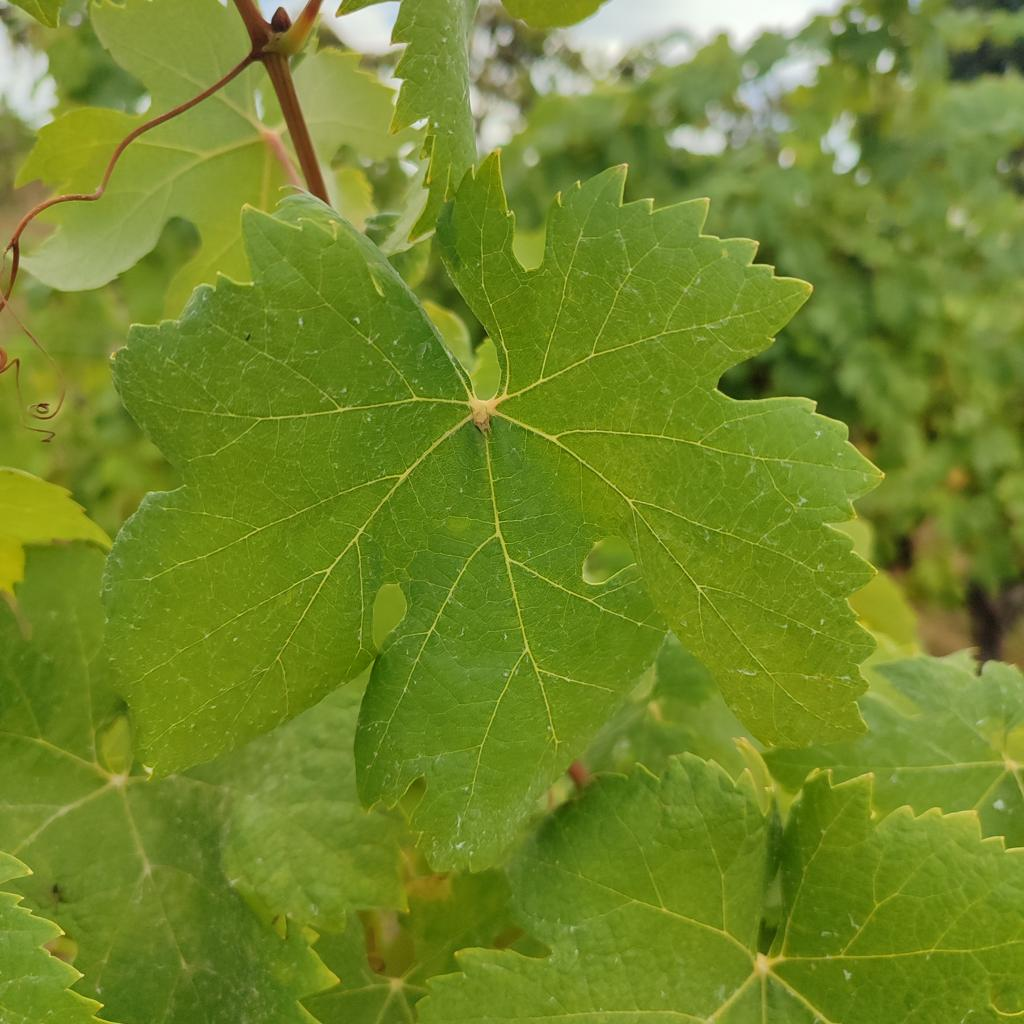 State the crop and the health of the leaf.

grapevine, healthy
